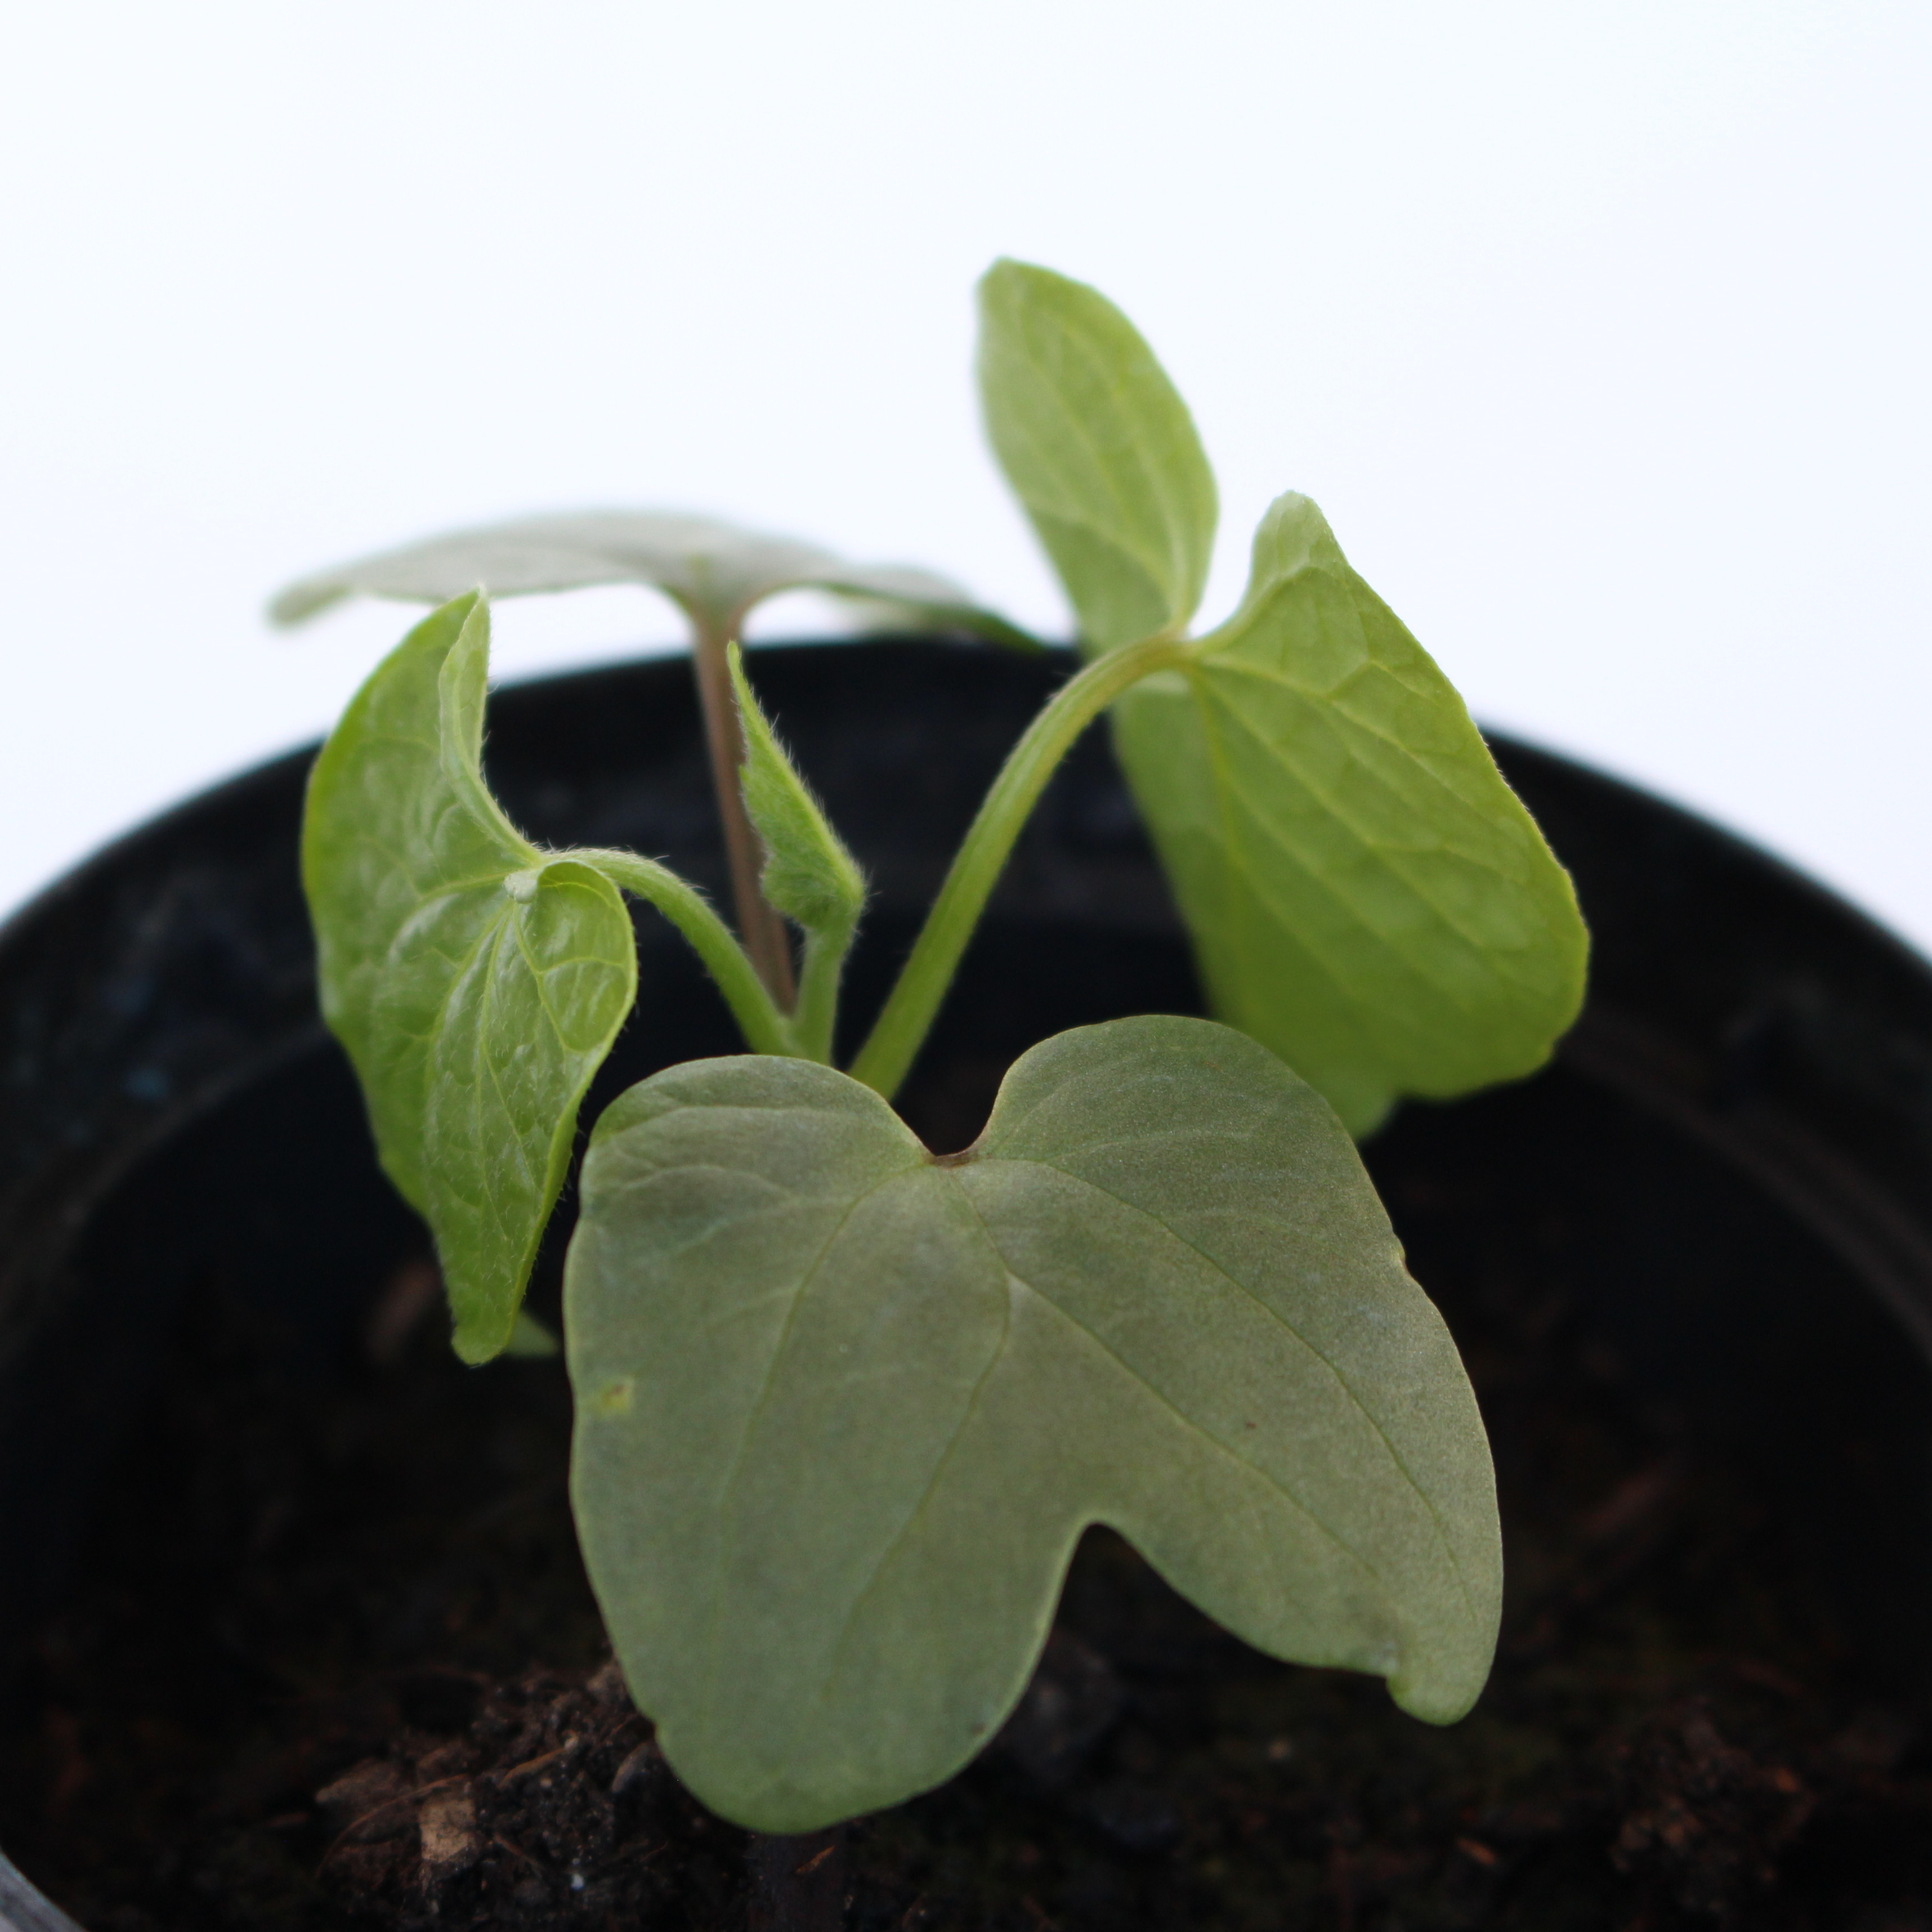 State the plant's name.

Convolvulus arvensis
